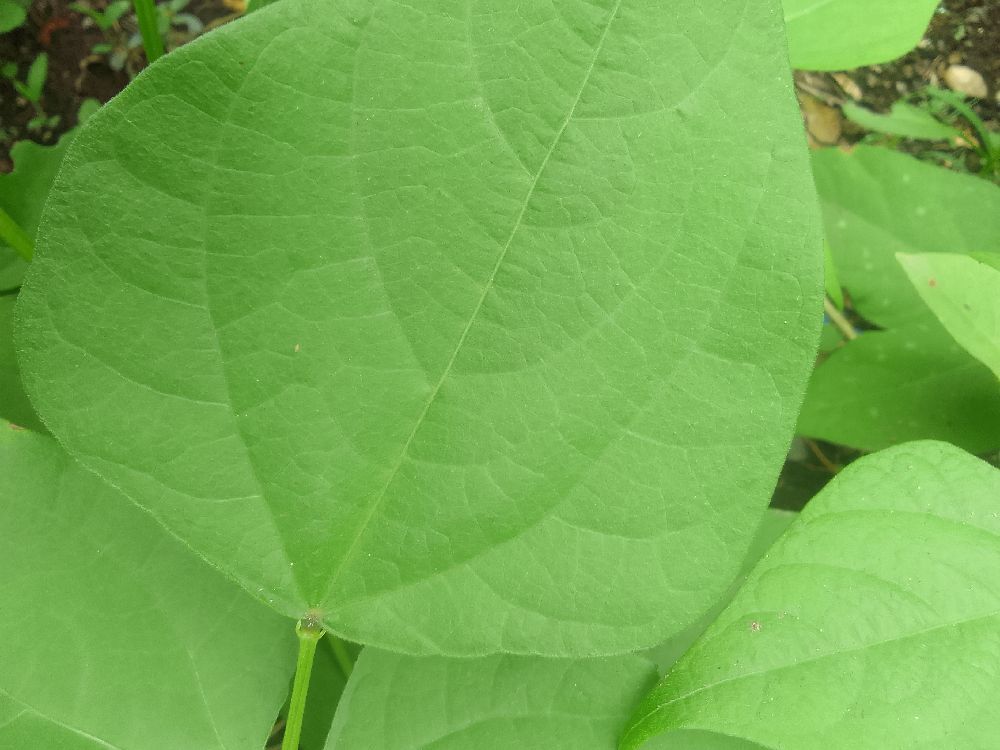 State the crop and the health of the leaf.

common bean, healthy
